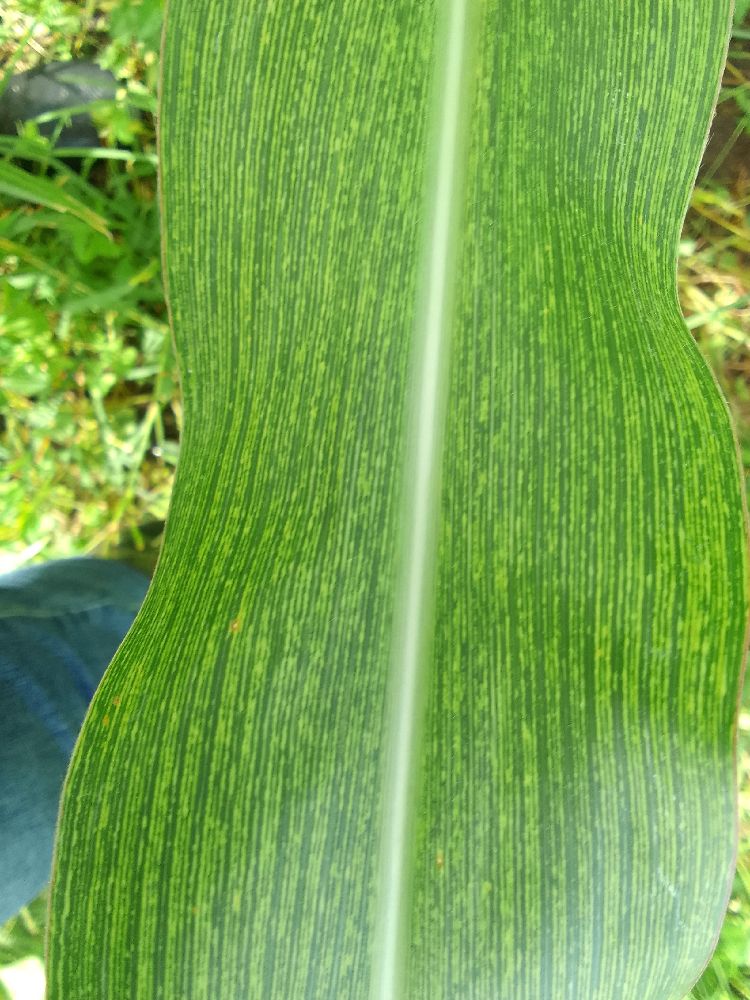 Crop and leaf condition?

maize, maize streak virus
